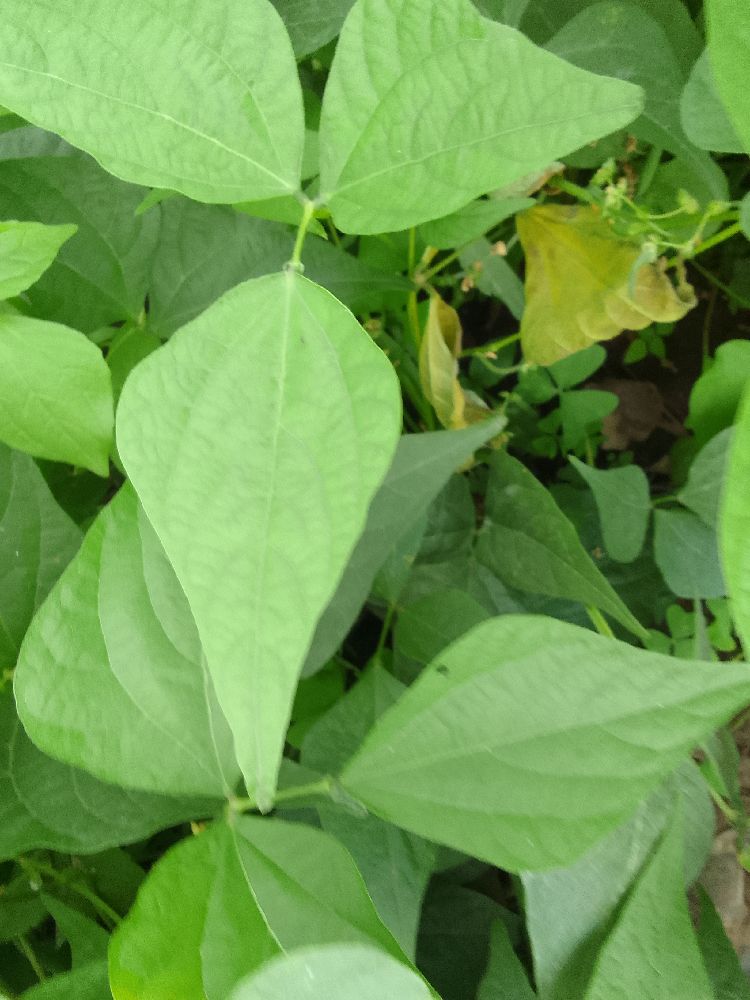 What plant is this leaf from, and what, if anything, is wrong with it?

common bean, healthy
